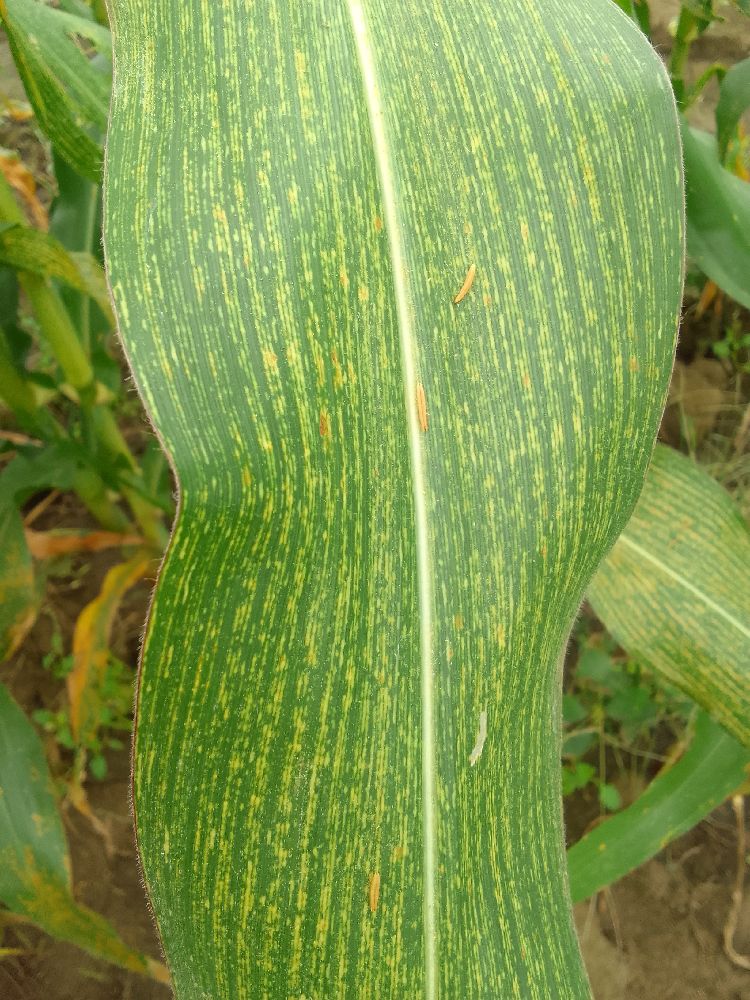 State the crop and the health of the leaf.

maize, maize streak virus
